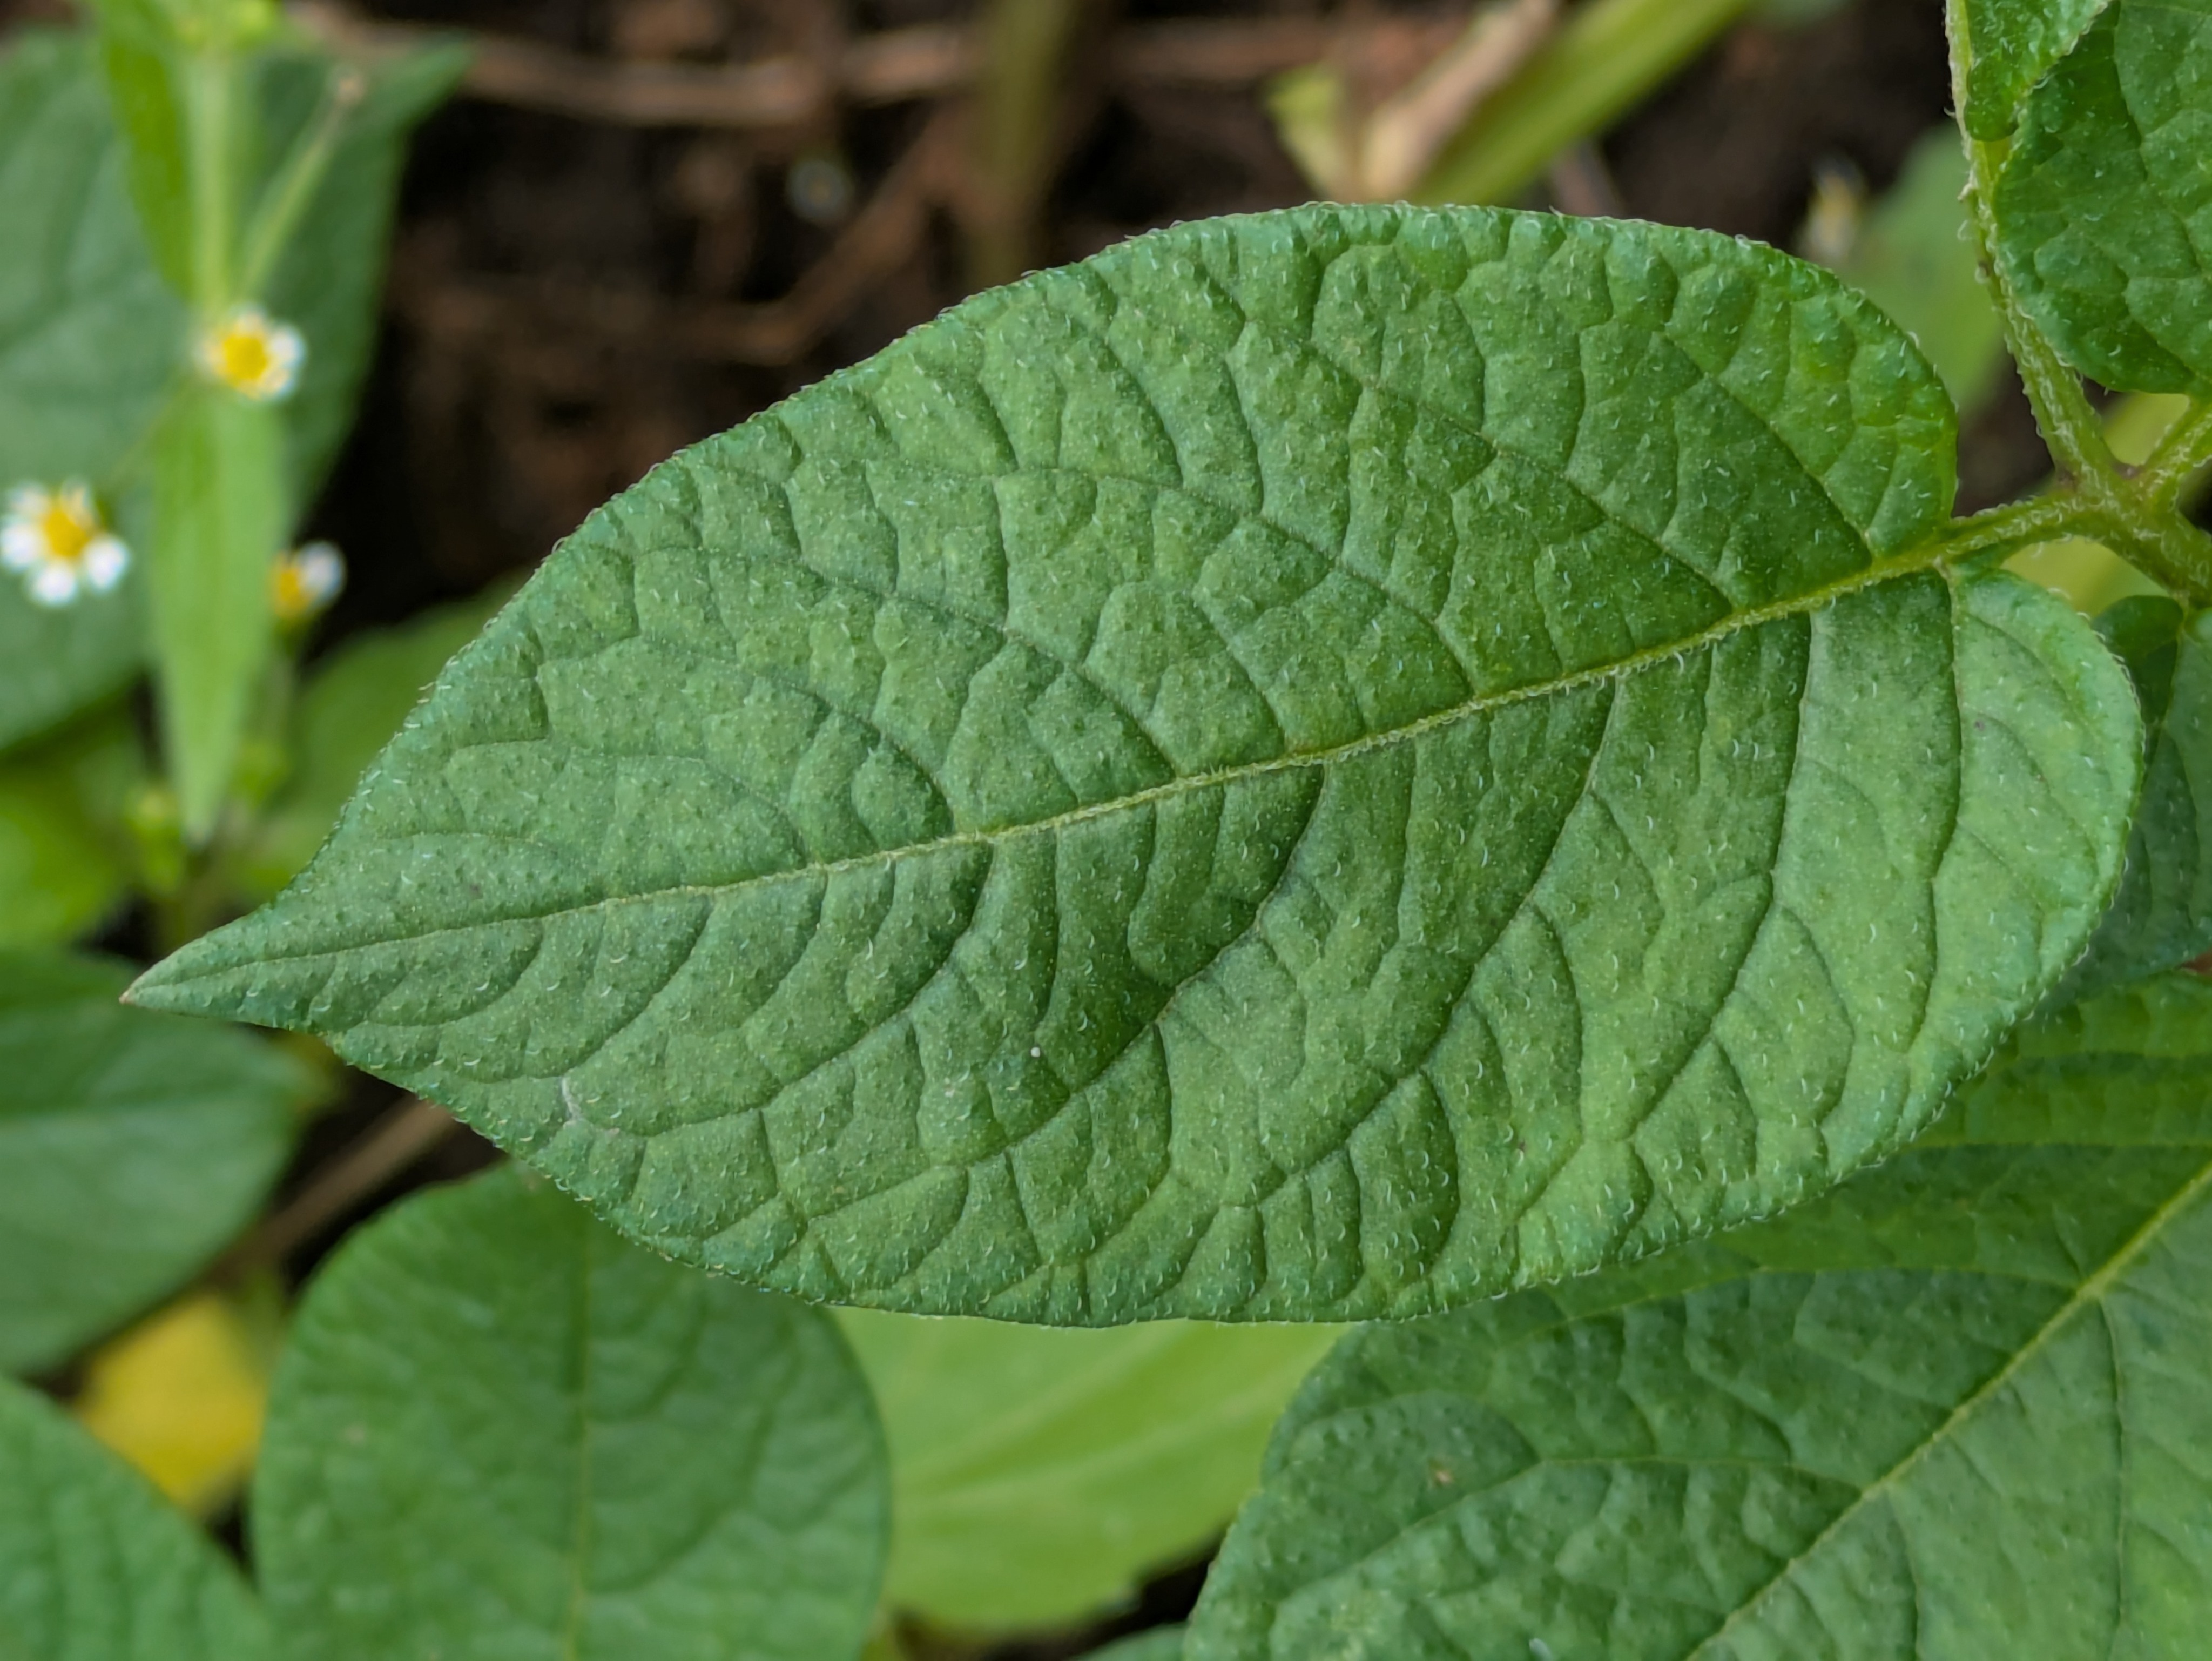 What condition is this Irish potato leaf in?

healthy
